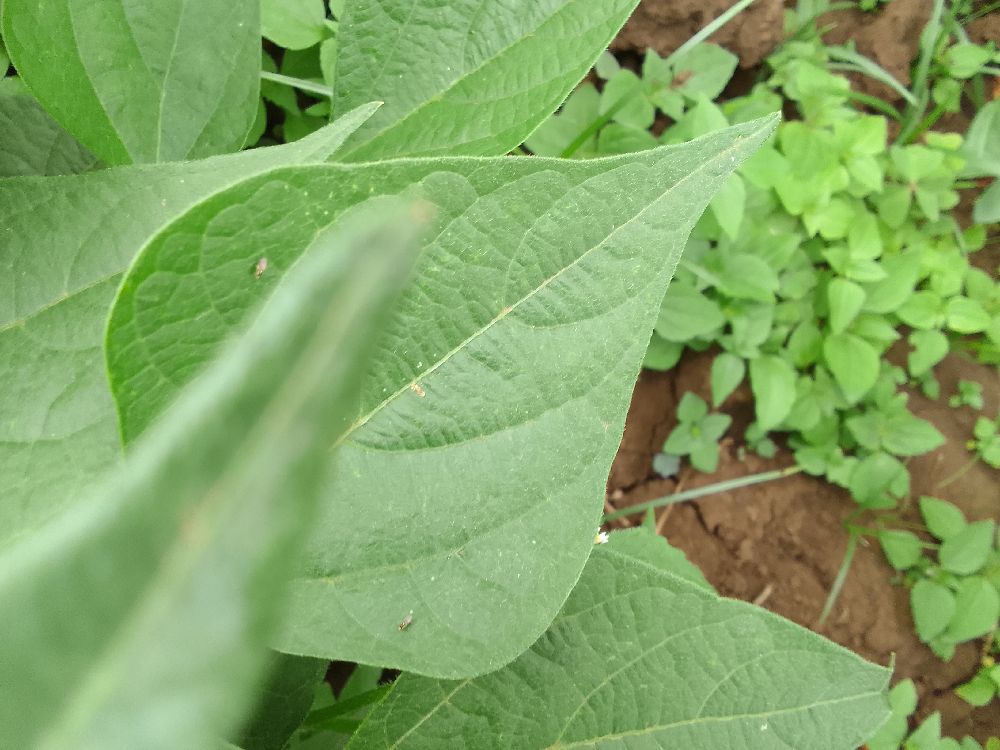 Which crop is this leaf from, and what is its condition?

common bean, healthy
